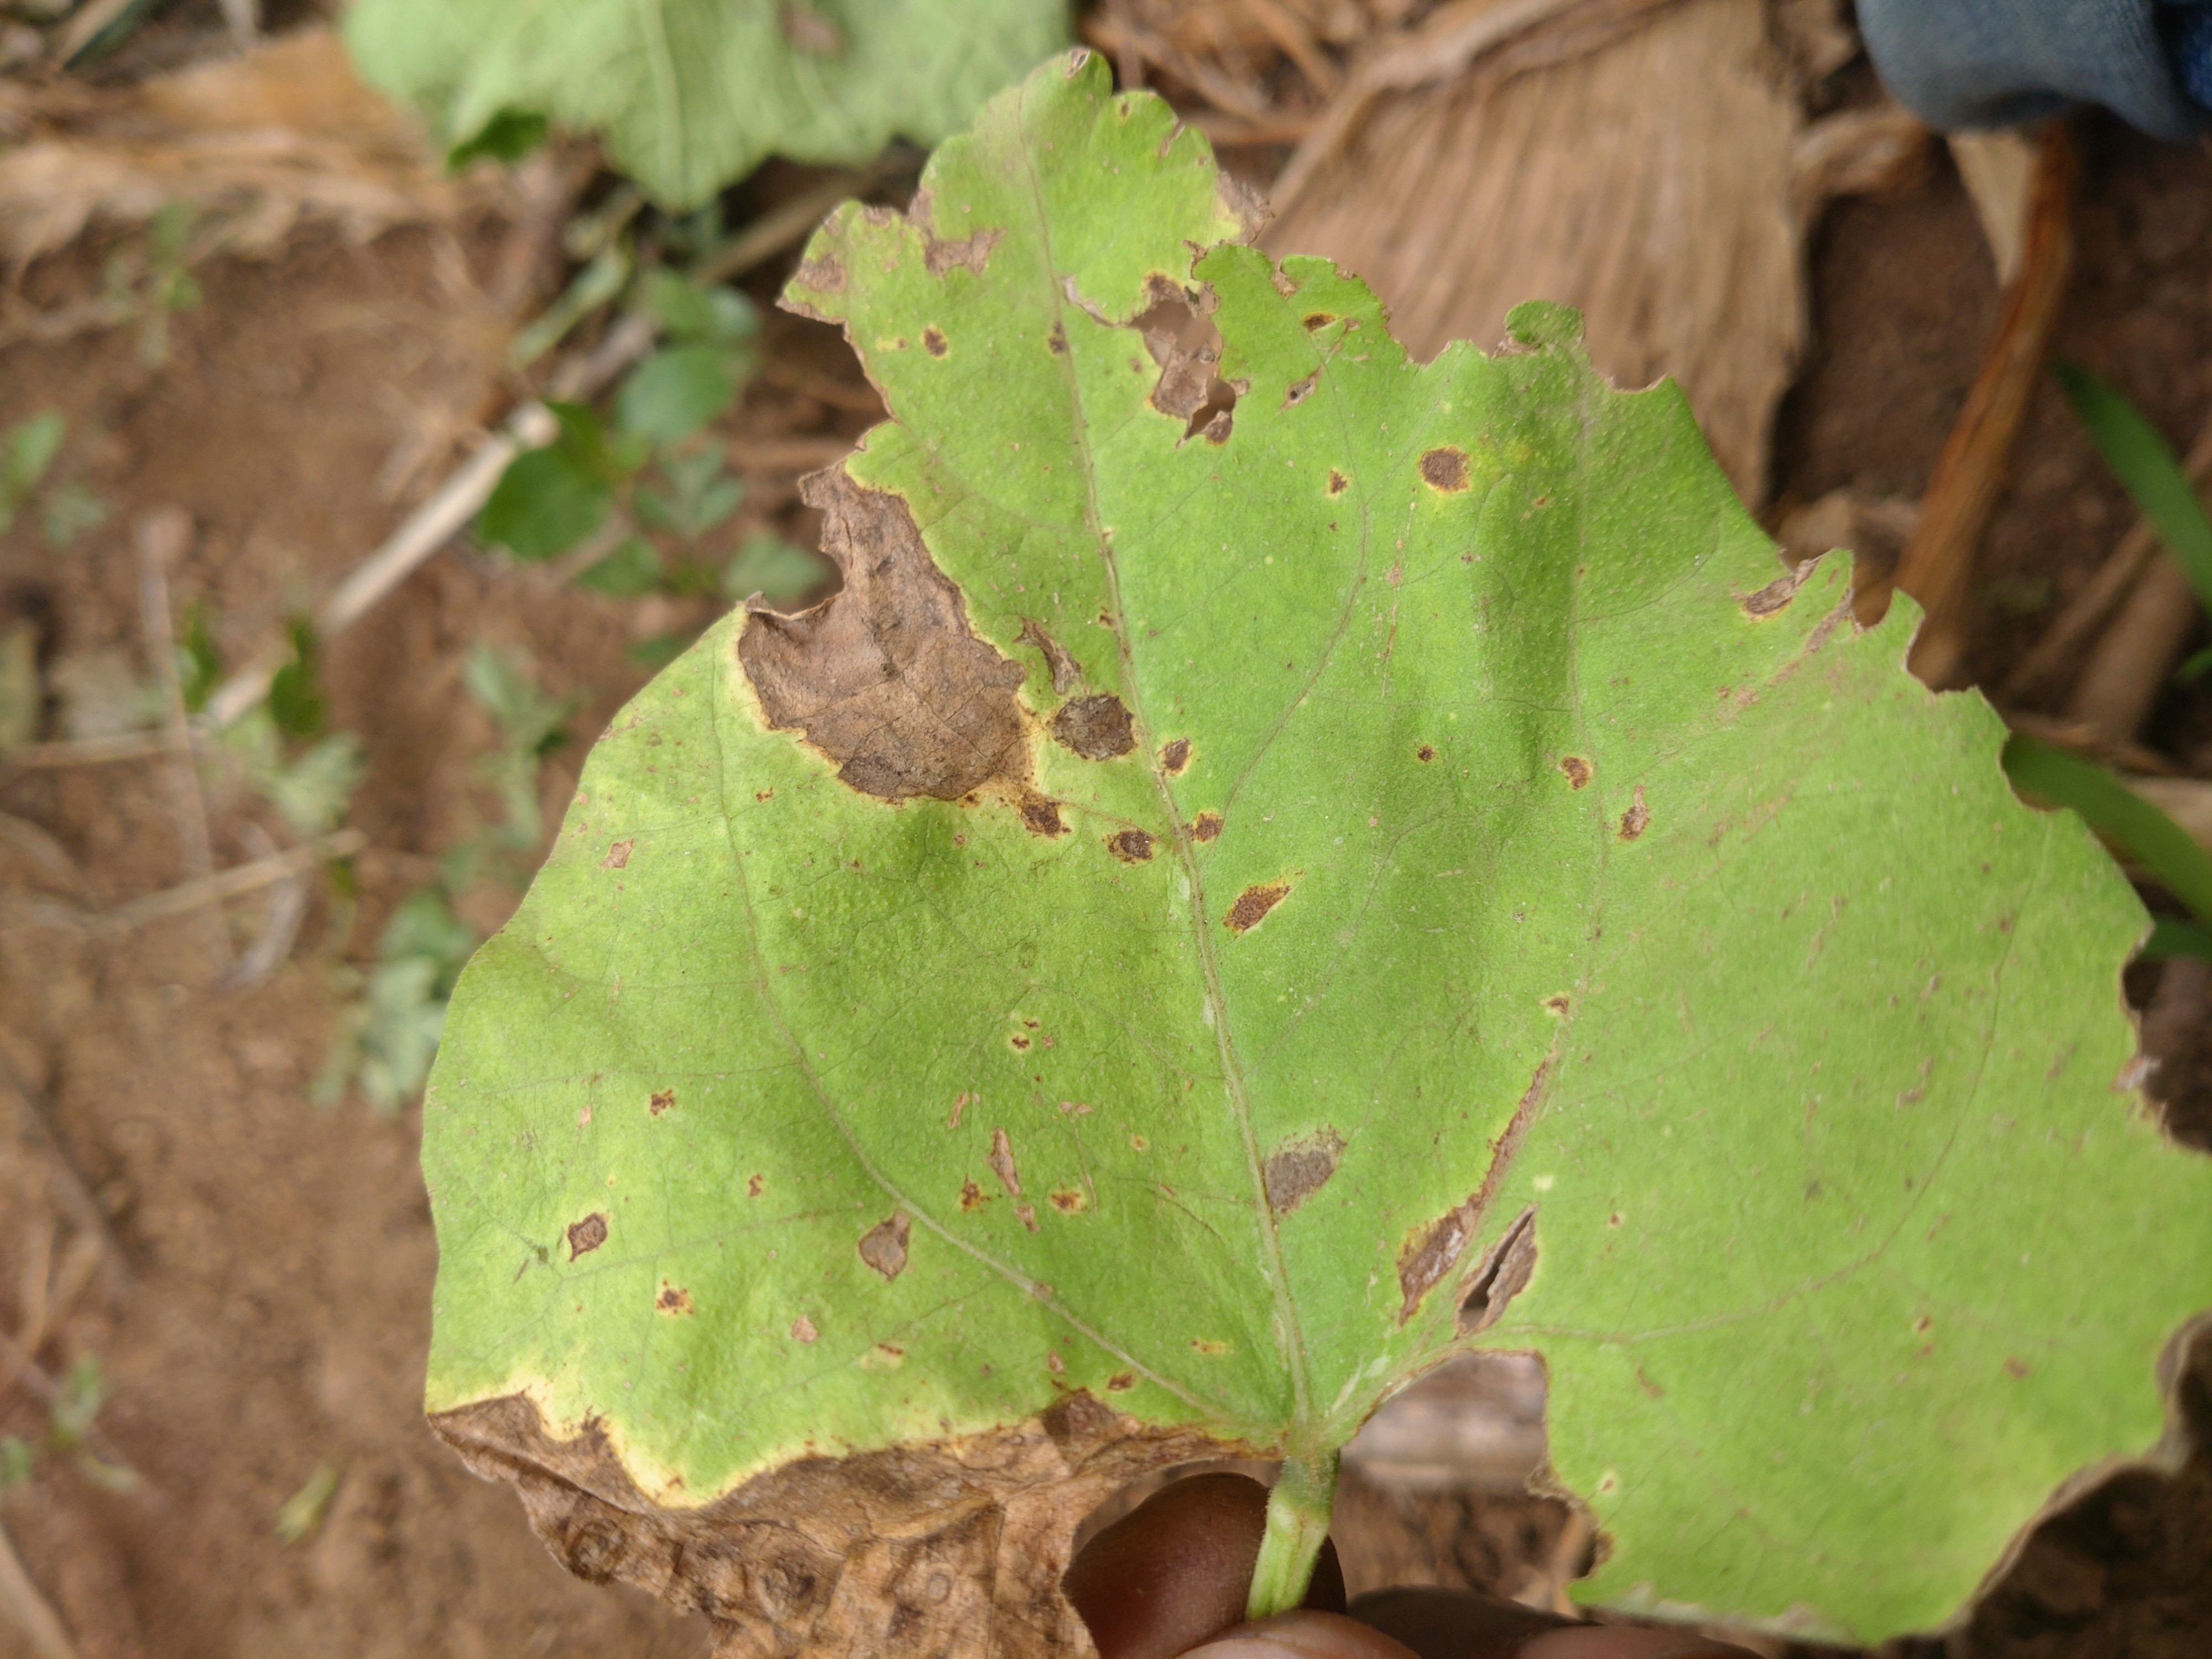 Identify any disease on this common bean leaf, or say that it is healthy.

anthracnose
